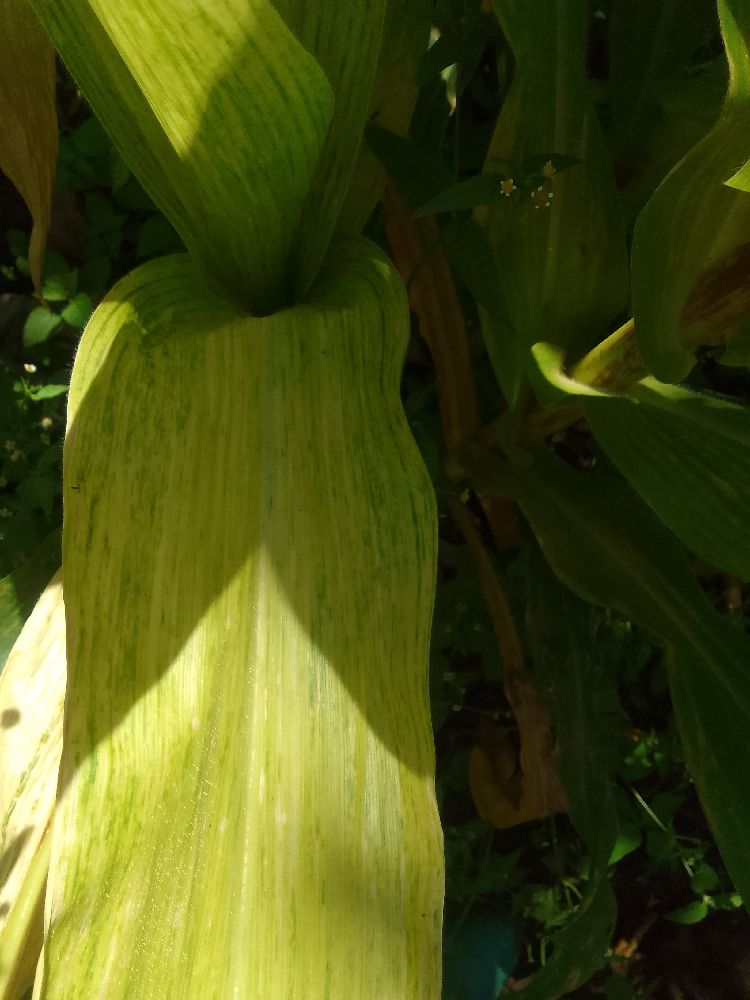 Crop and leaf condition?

maize, maize lethal necrosis
